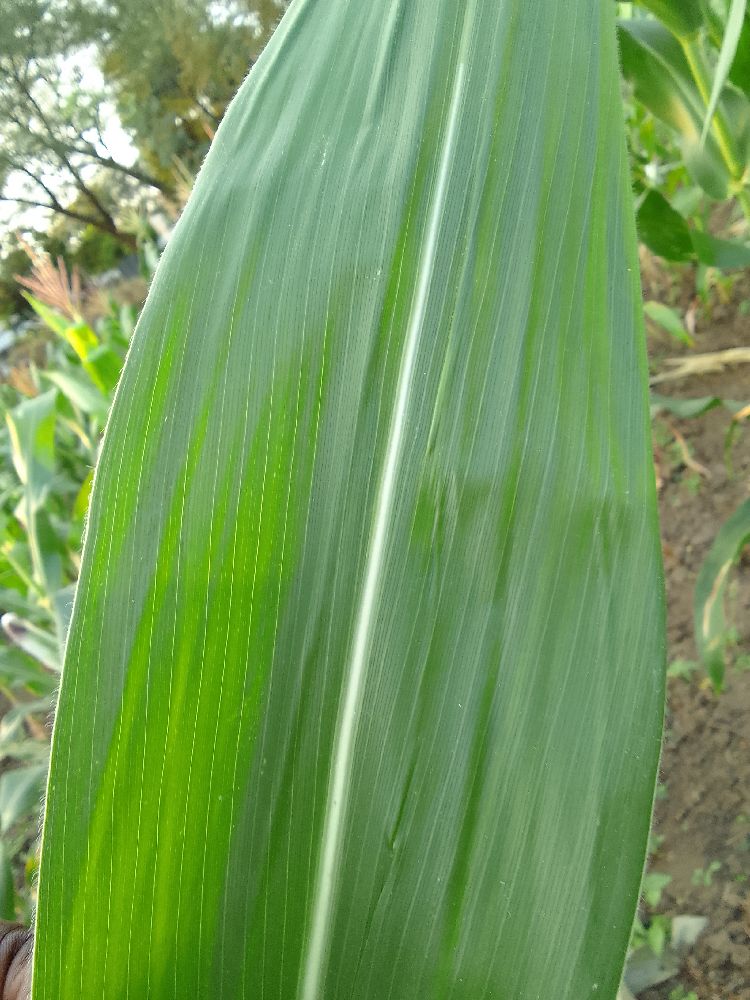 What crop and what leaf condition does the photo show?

maize, healthy
